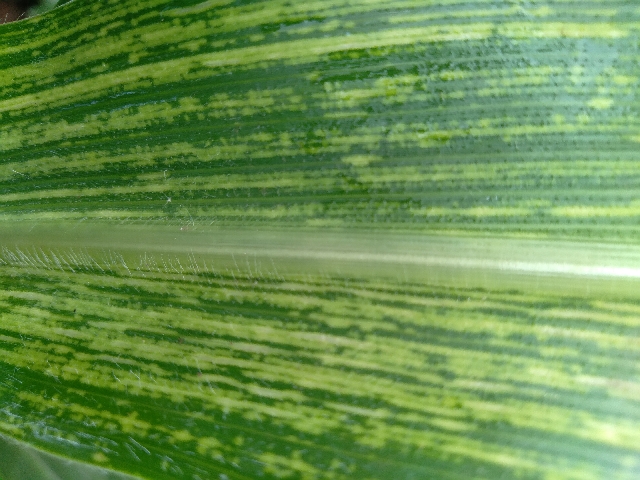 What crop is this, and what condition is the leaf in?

maize, maize streak virus
